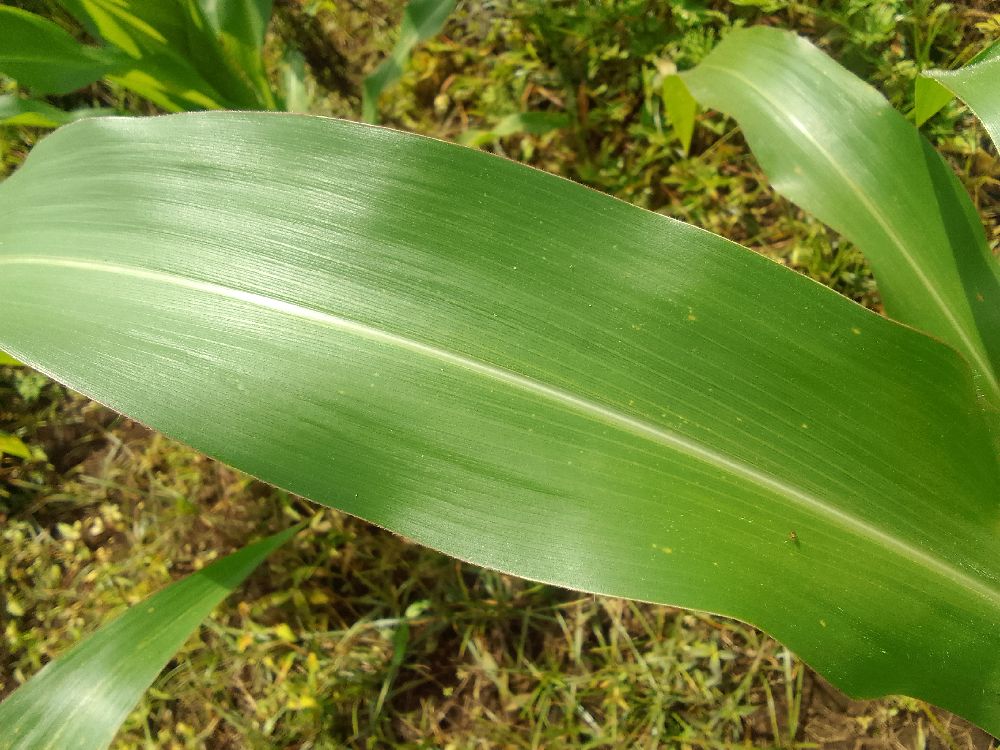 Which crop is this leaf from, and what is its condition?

maize, healthy
